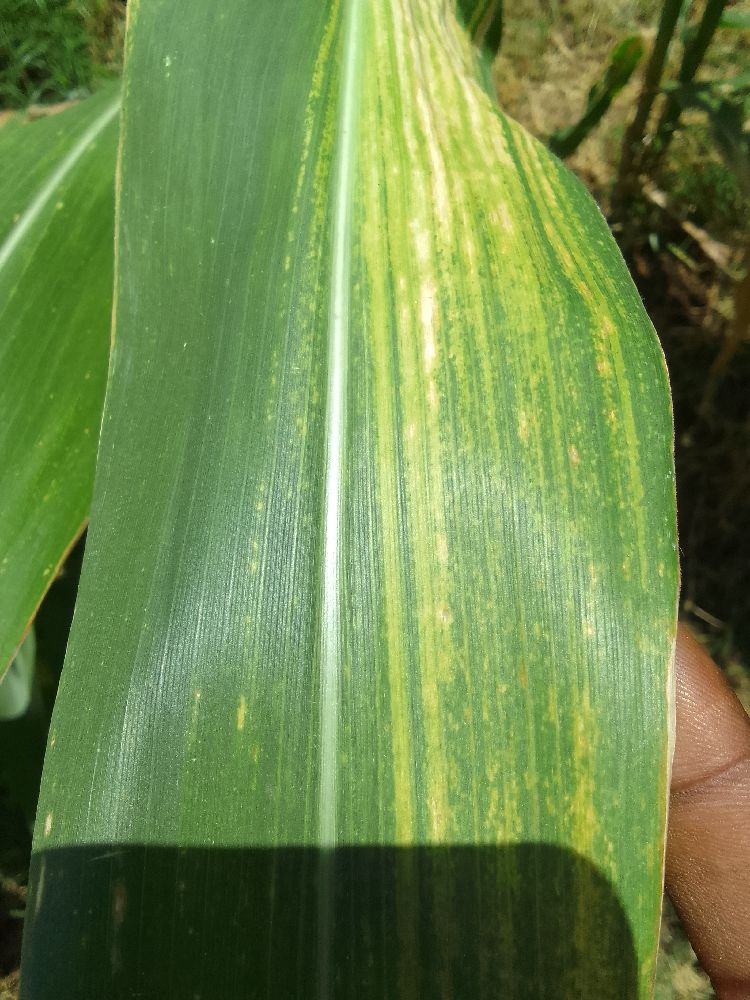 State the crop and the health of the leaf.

maize, maize lethal necrosis
